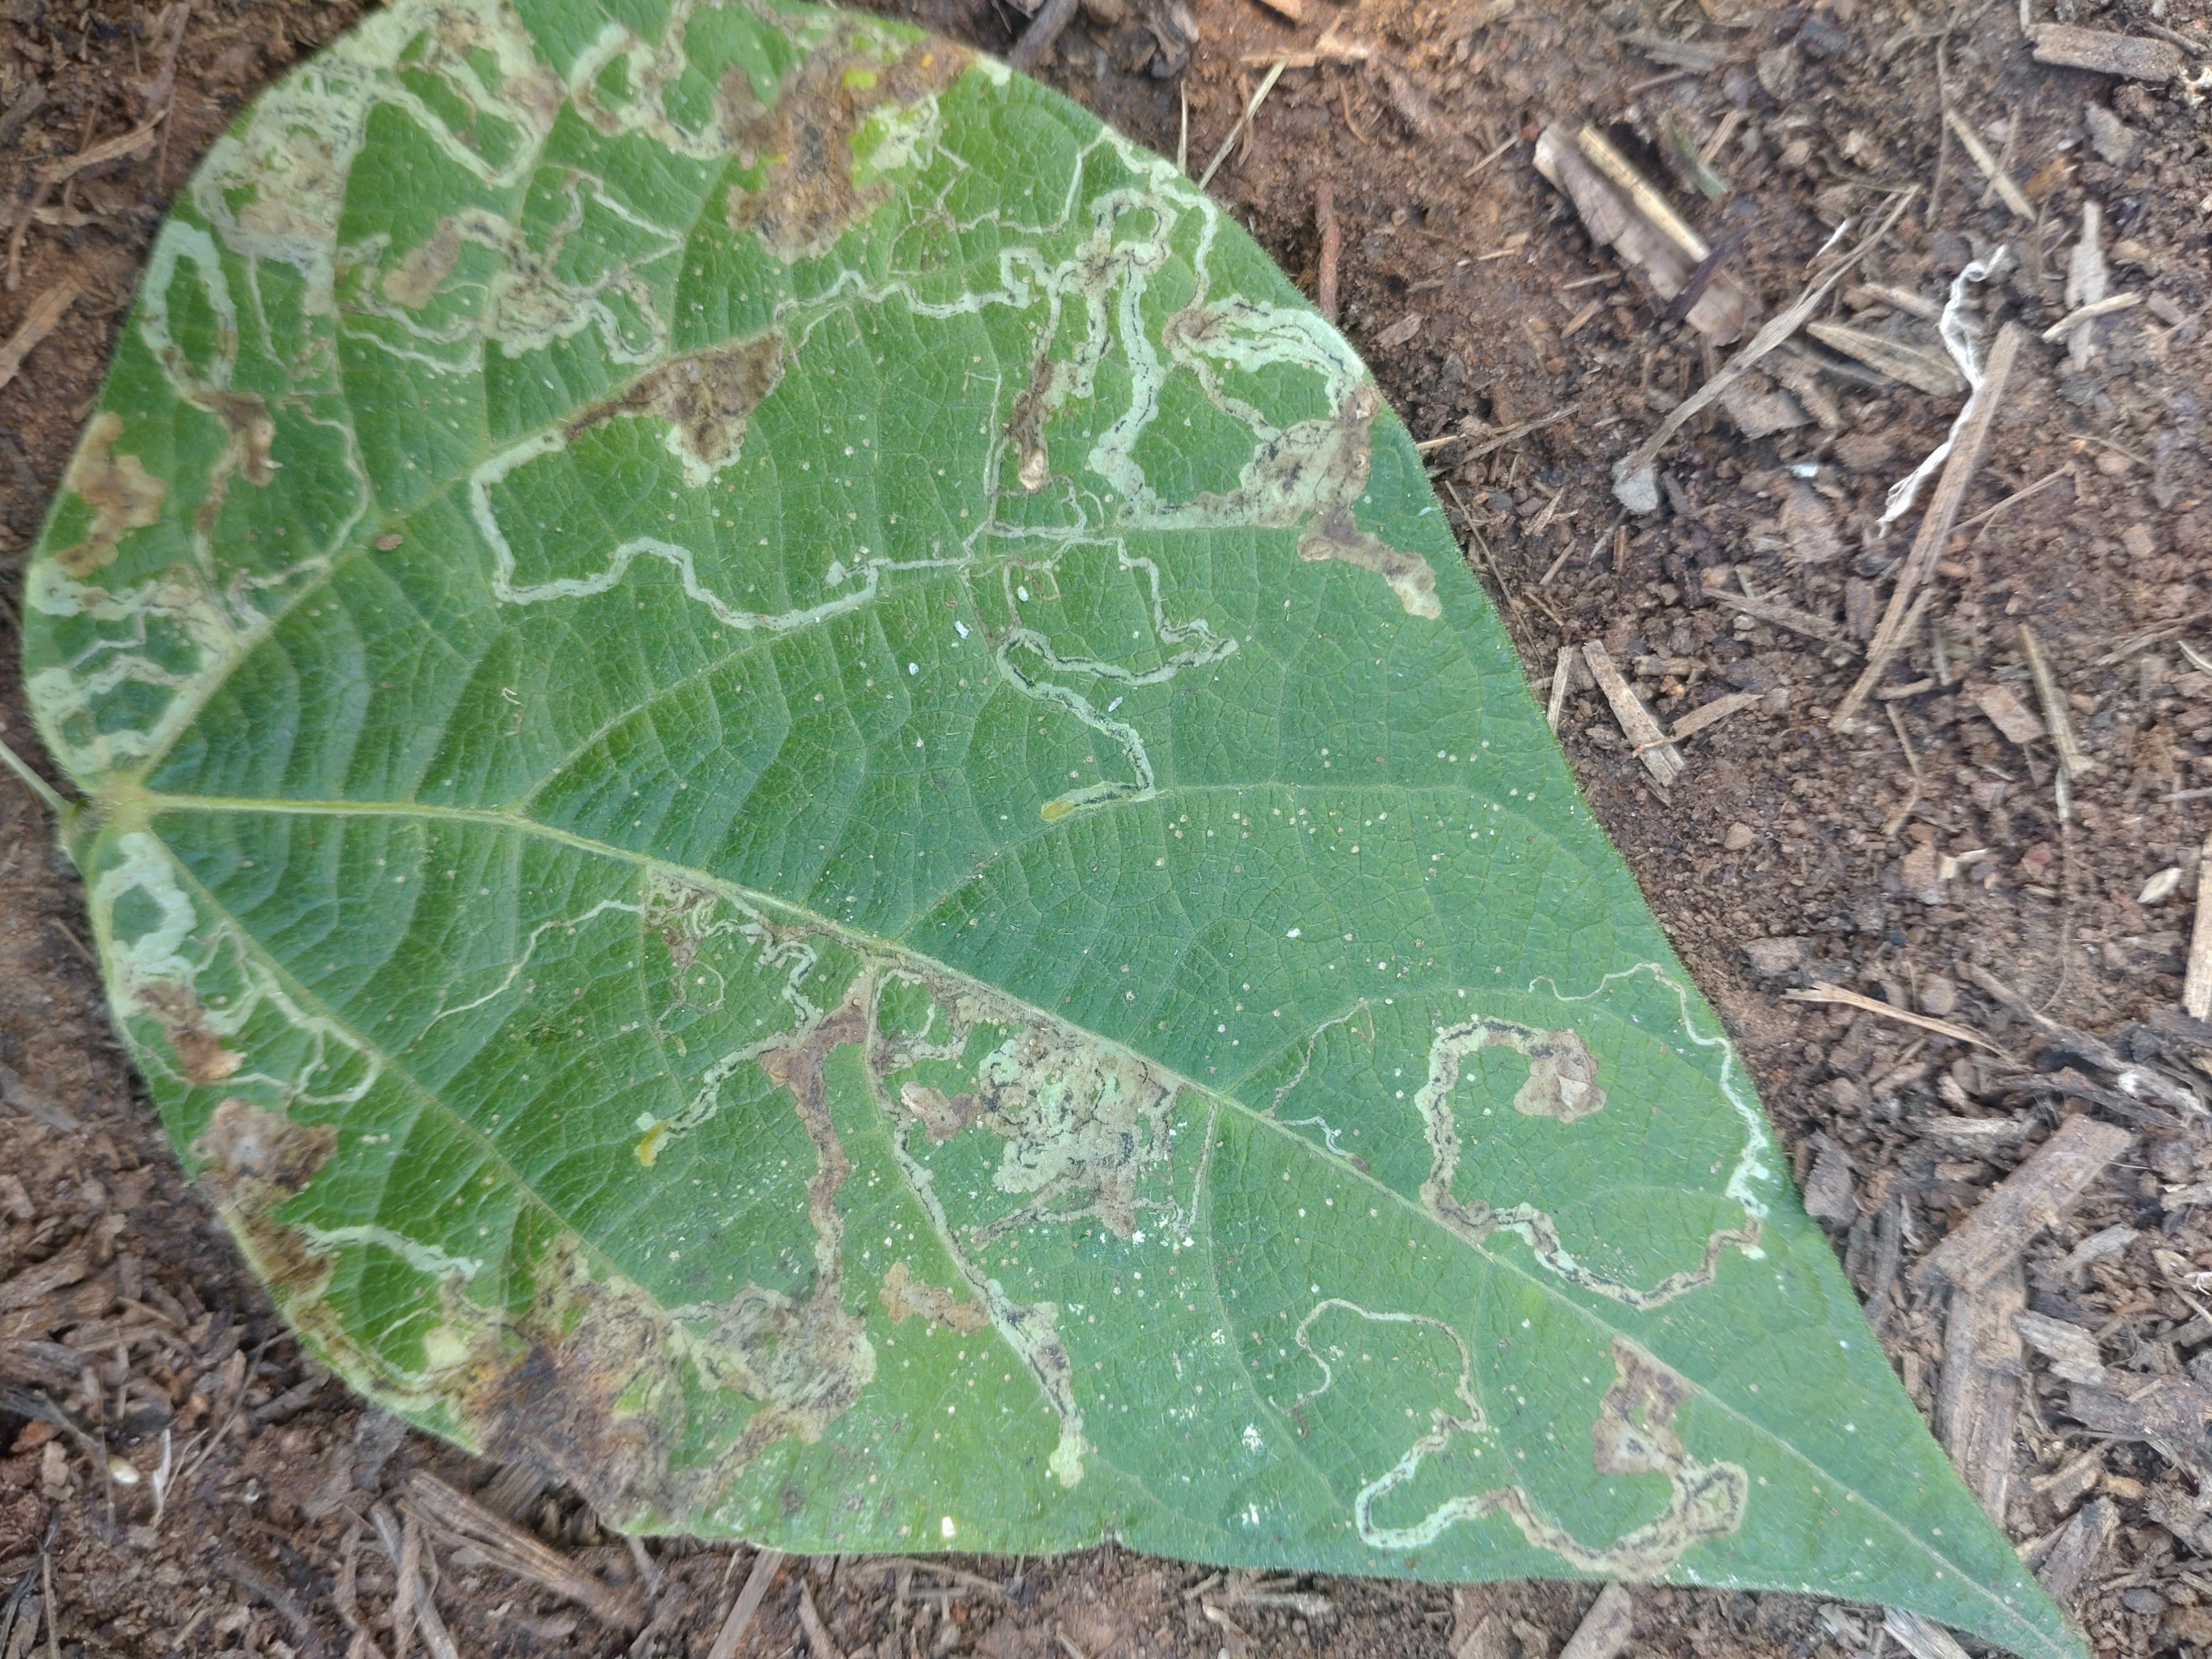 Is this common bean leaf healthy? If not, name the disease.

anthracnose
